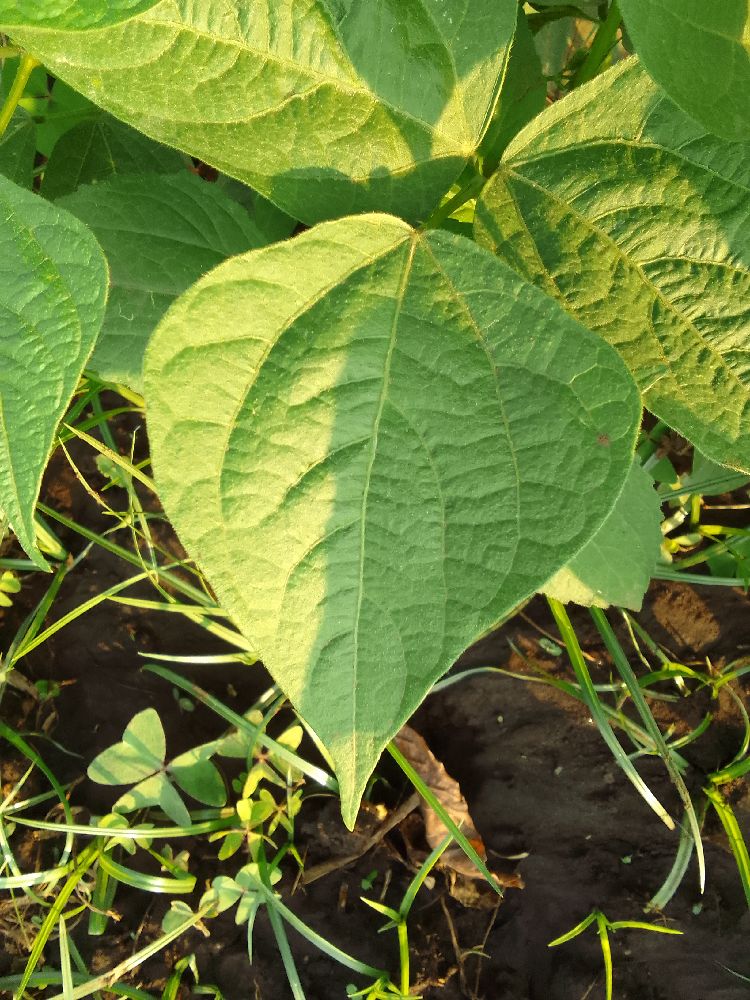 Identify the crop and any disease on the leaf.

common bean, healthy
